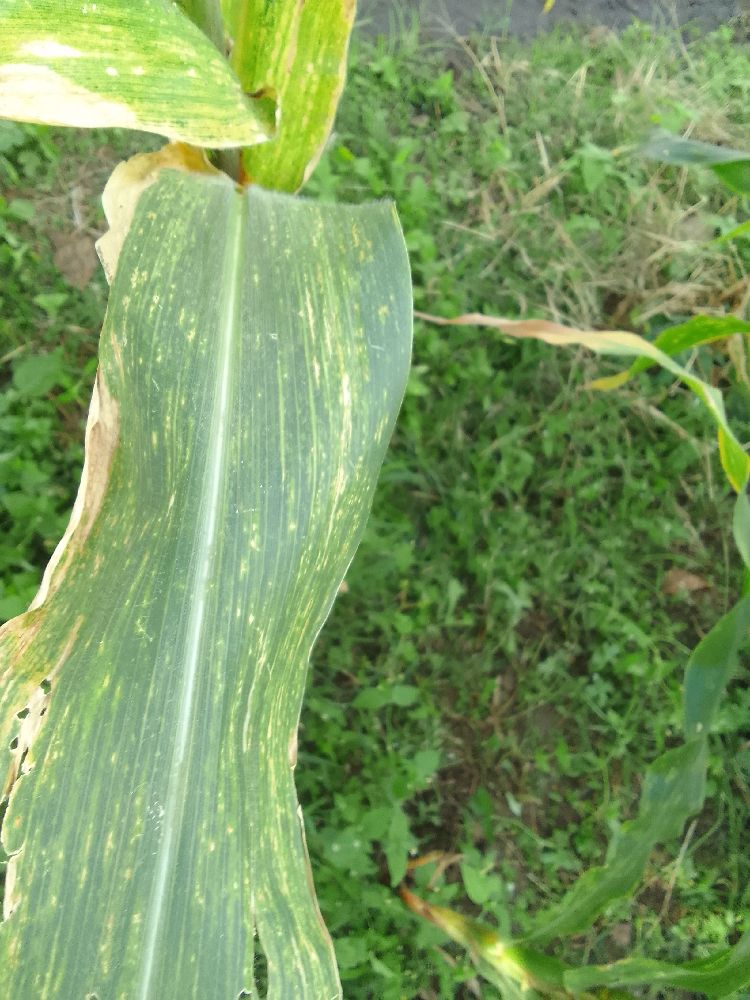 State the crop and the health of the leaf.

maize, maize lethal necrosis
